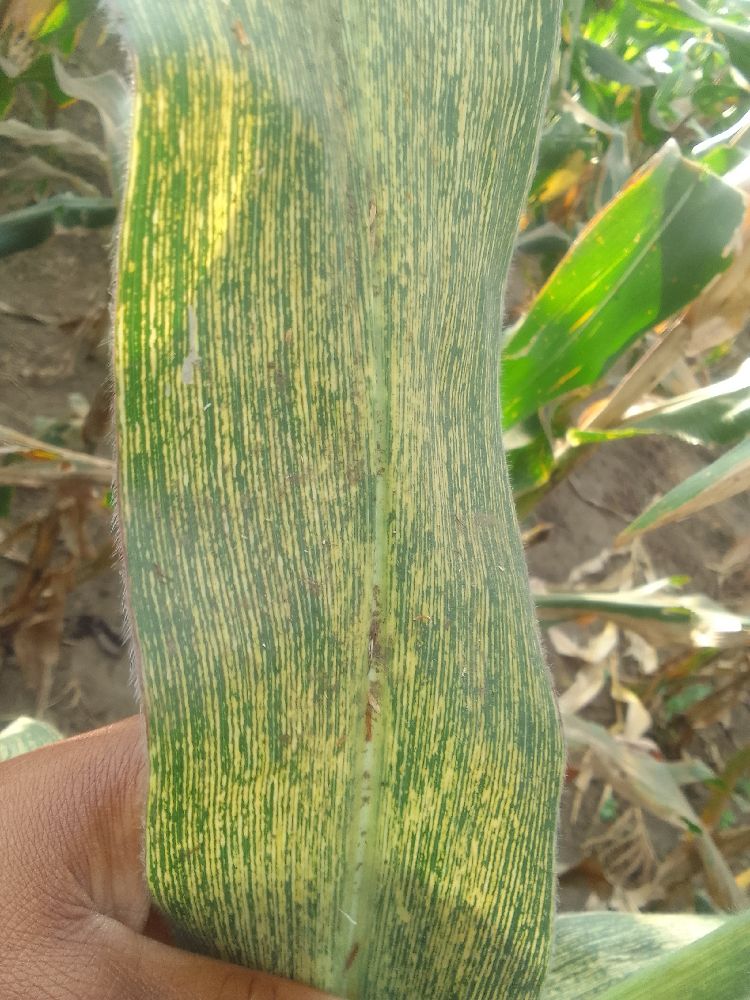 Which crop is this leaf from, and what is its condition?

maize, maize streak virus
